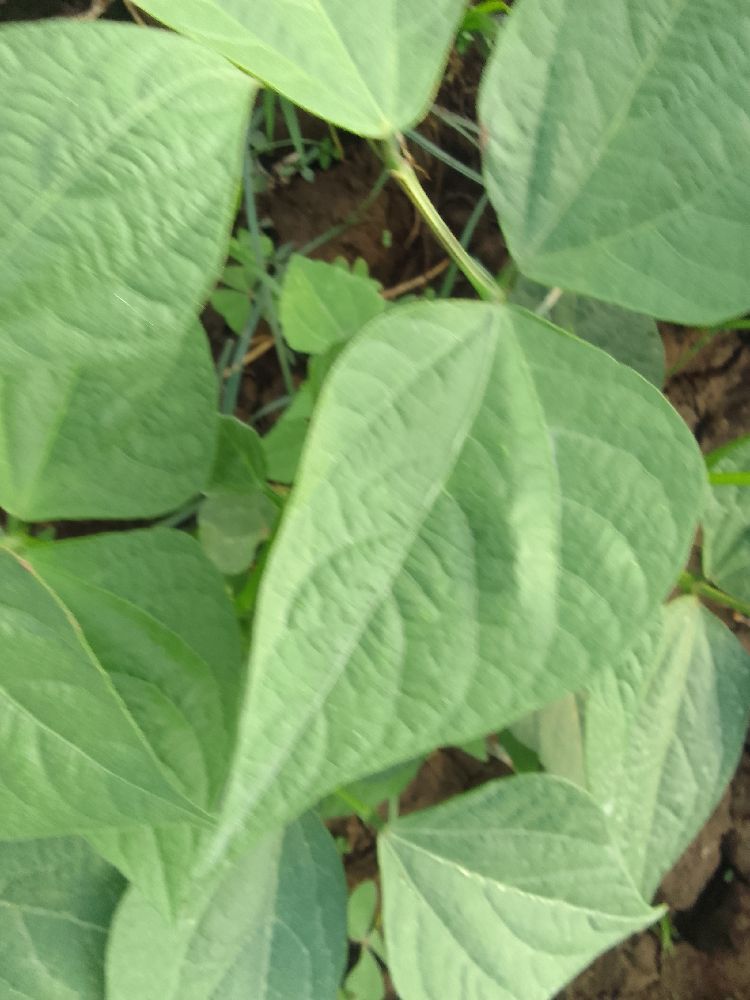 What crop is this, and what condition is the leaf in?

common bean, healthy
